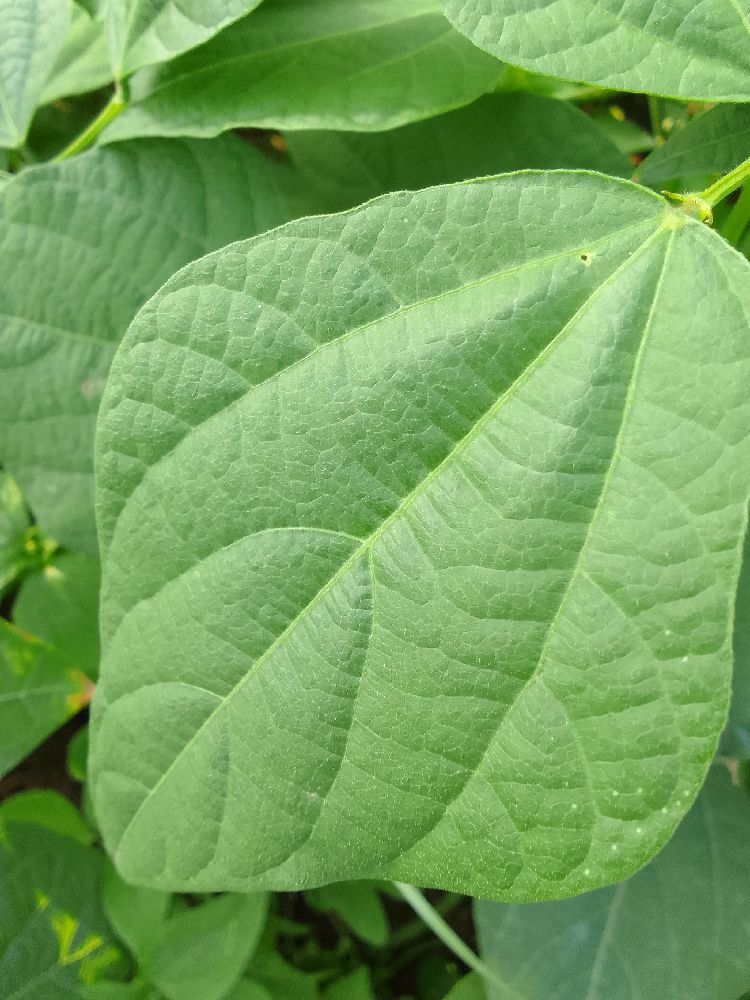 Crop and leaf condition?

common bean, healthy
